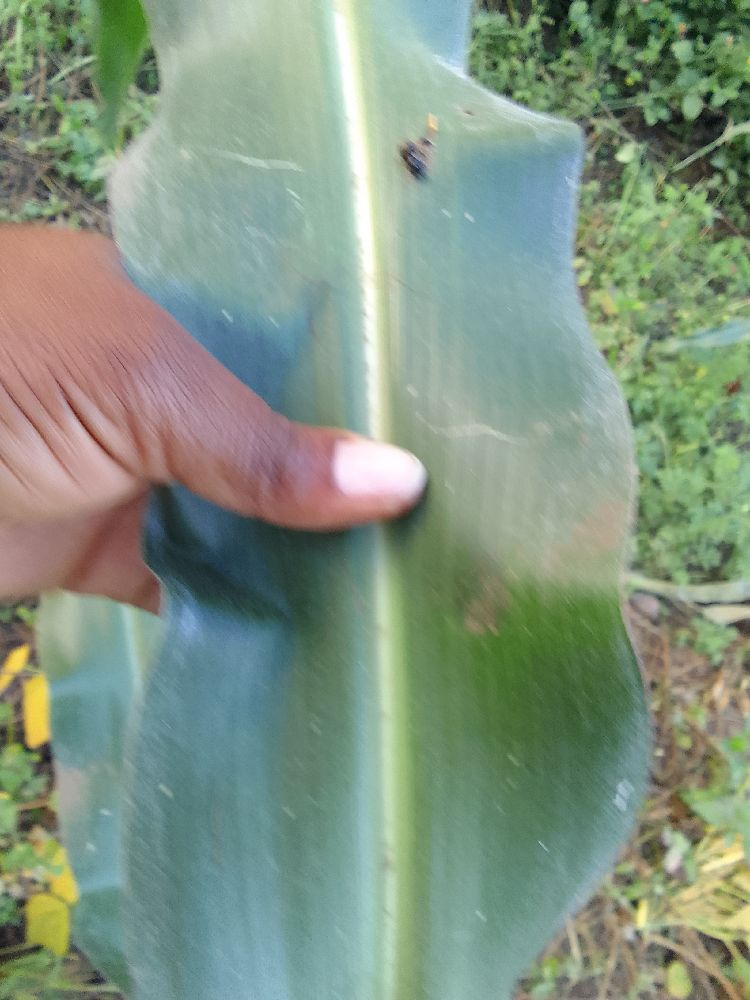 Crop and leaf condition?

maize, healthy
